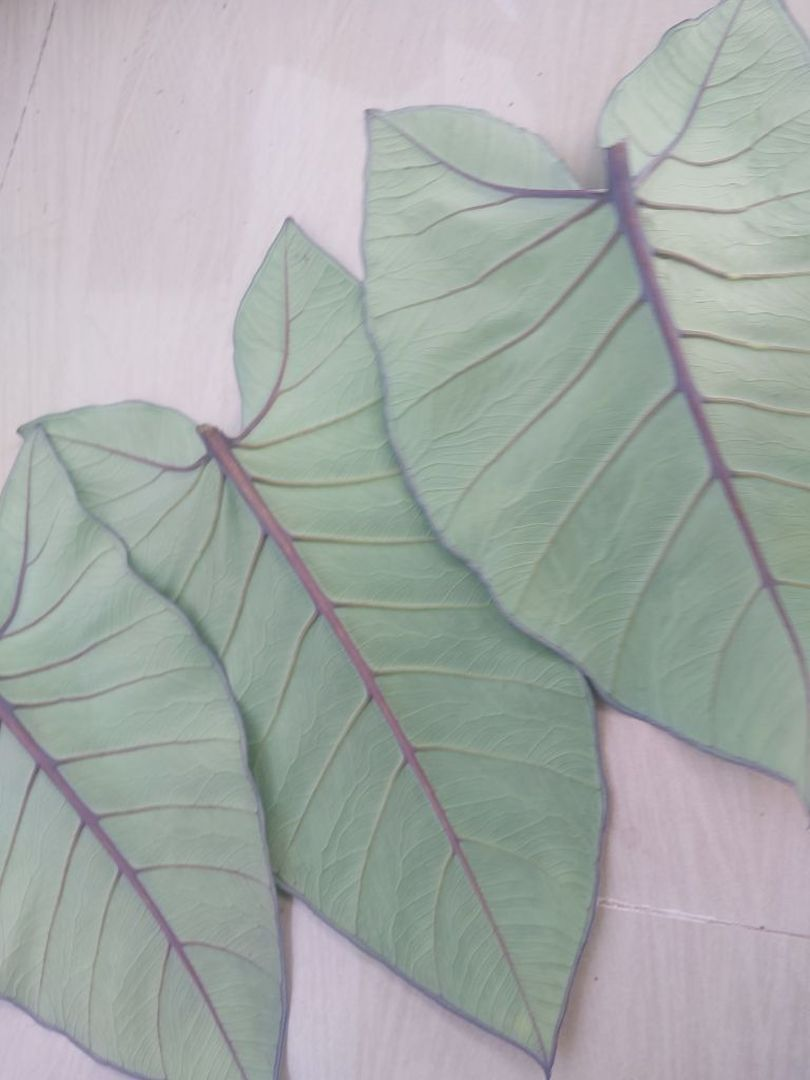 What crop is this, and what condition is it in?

taro, healthy
